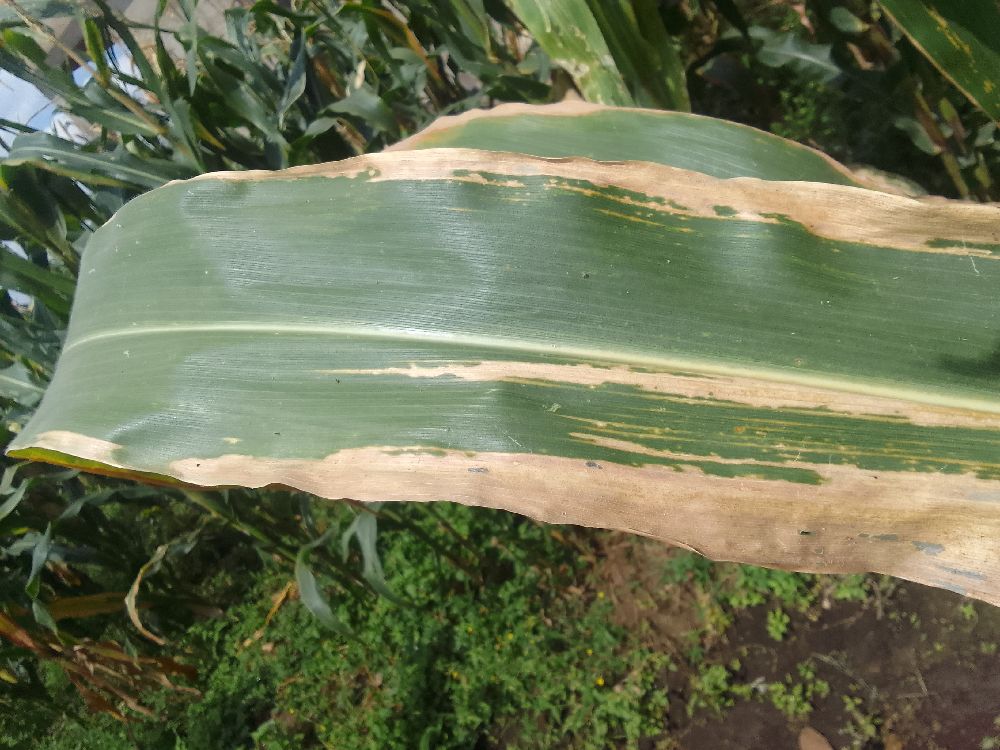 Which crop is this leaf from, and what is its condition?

maize, maize lethal necrosis
